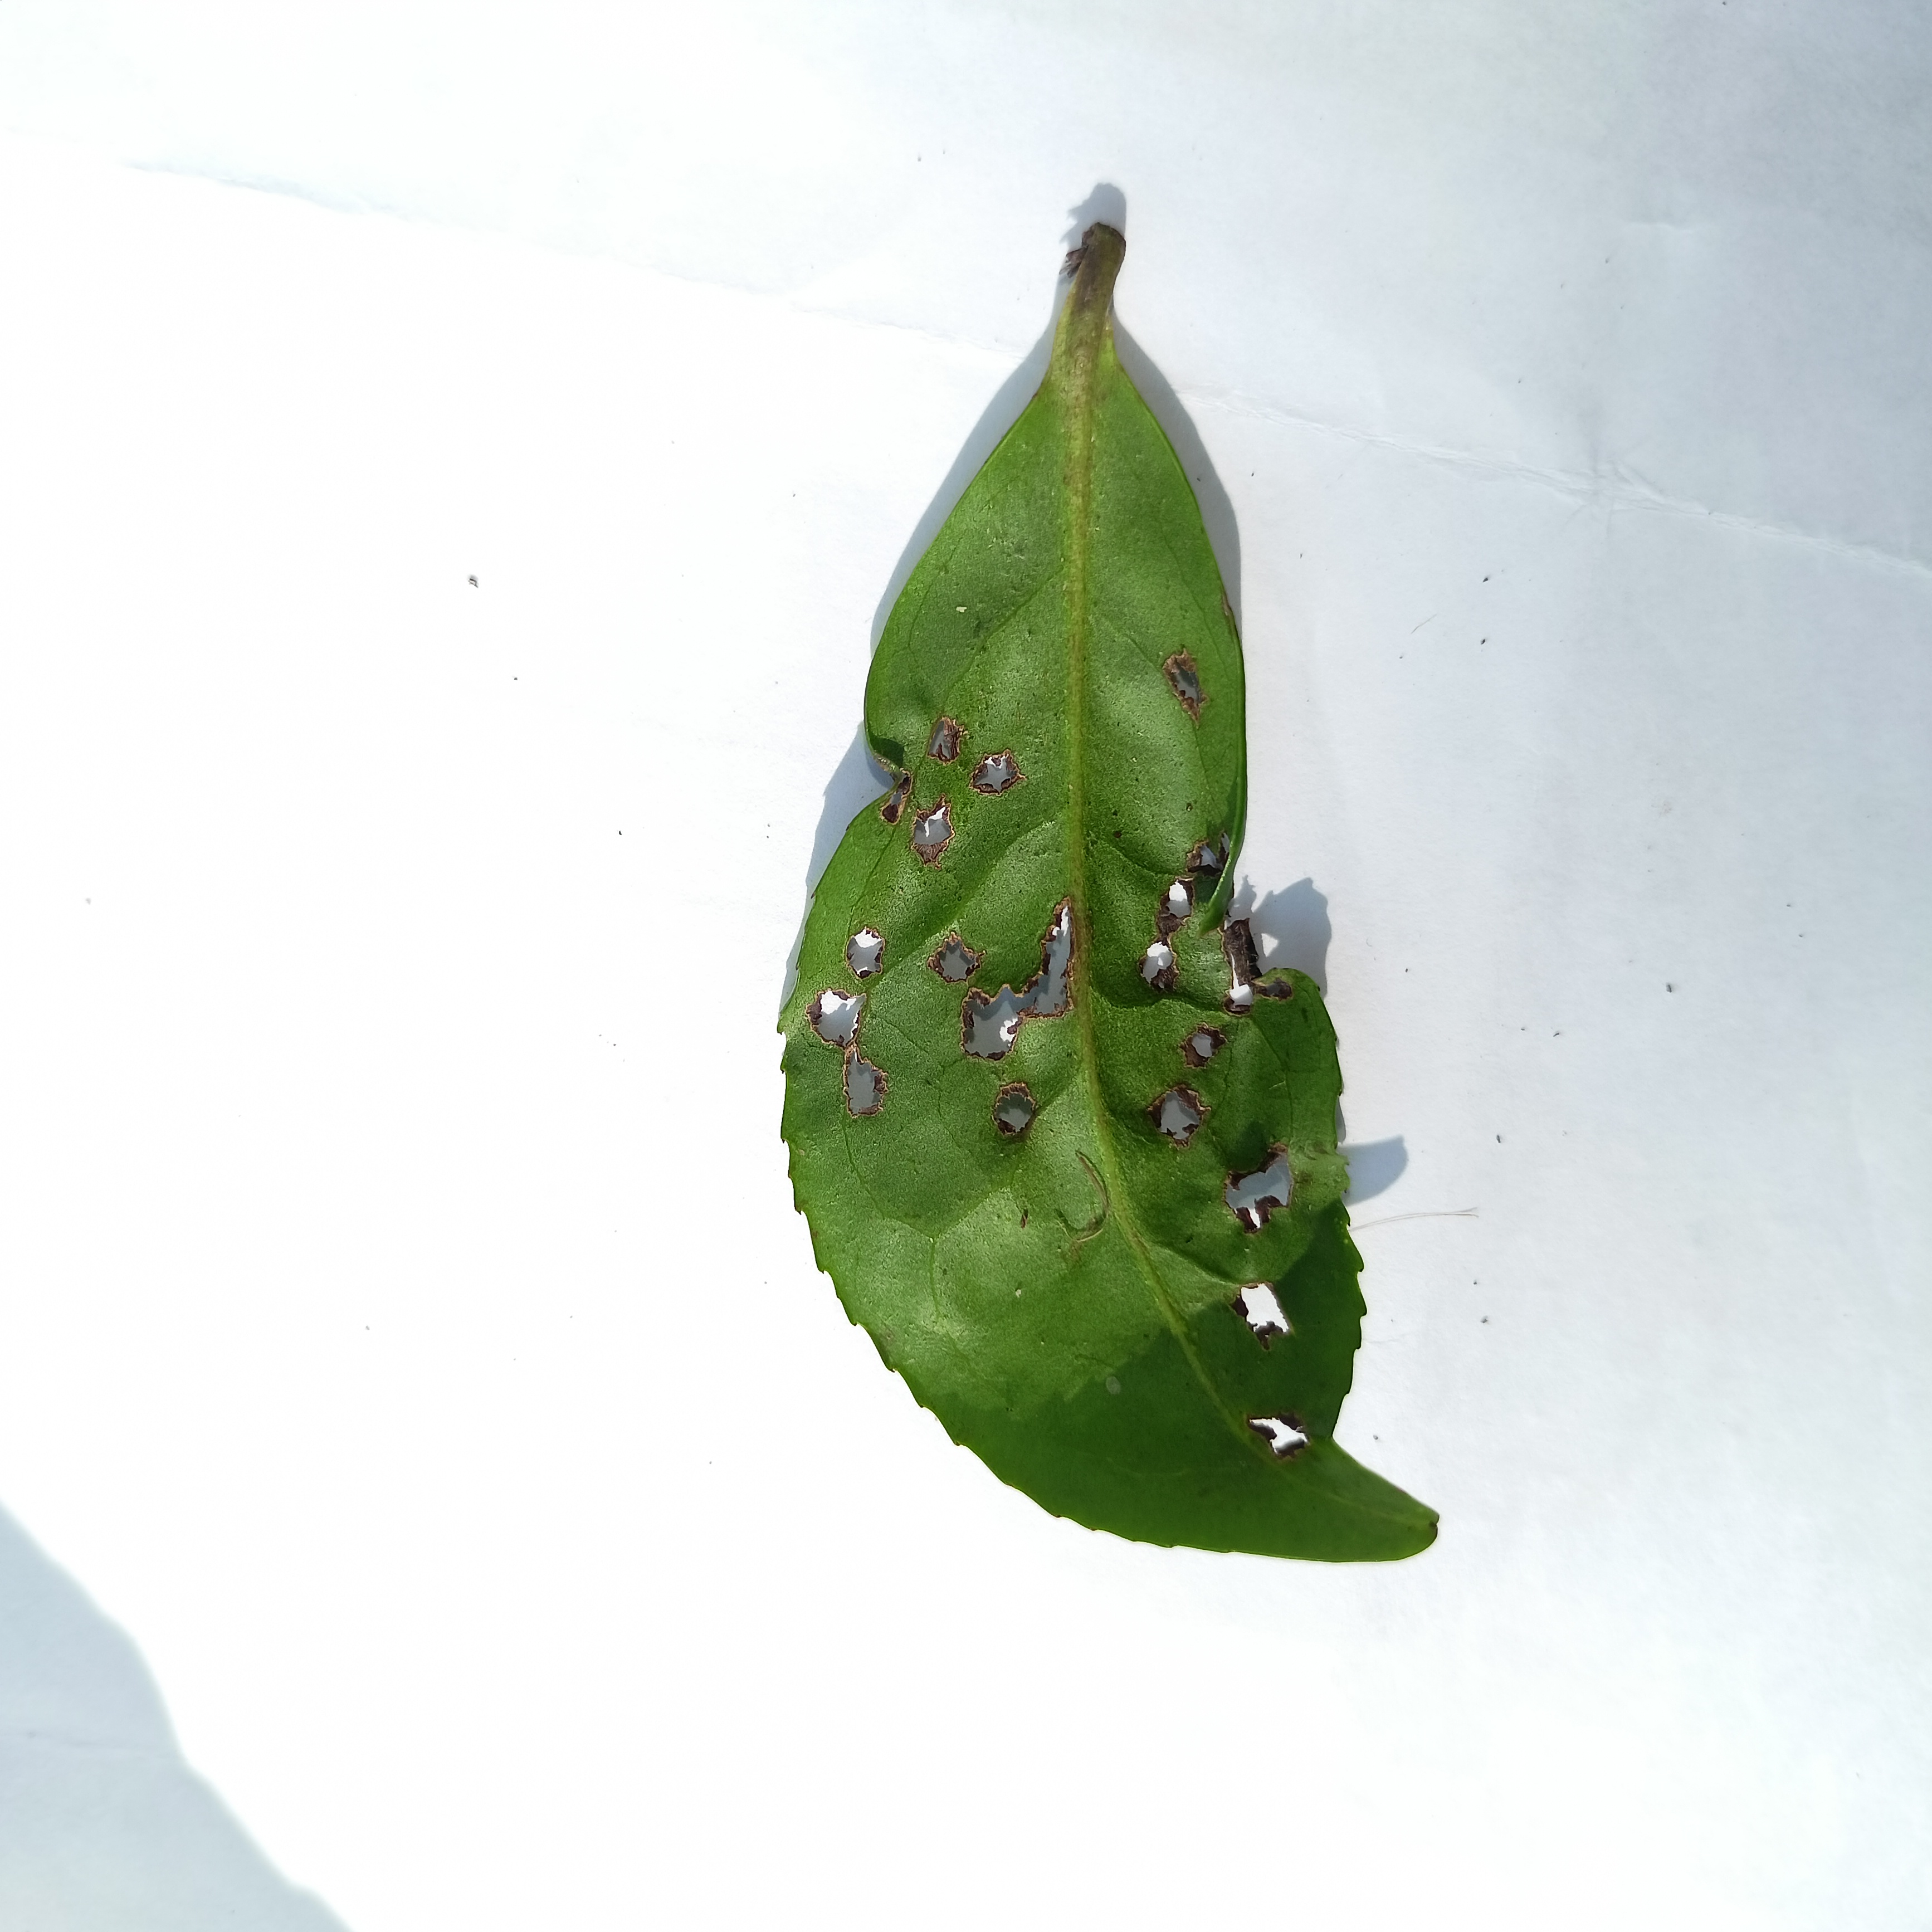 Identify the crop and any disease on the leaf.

tea, helopeltis
